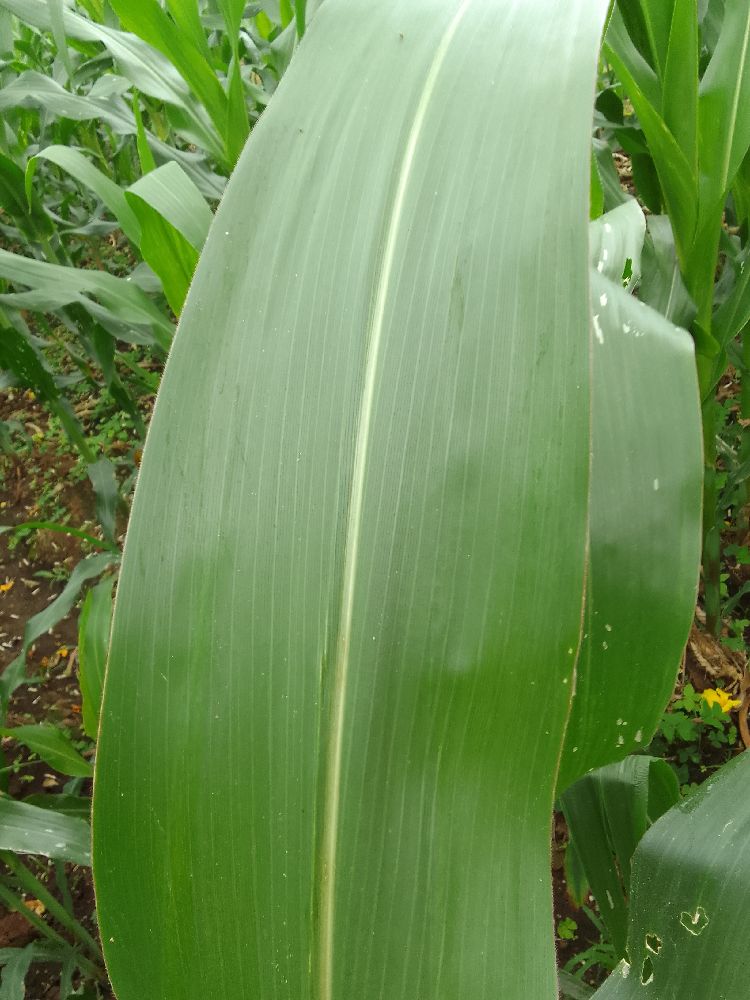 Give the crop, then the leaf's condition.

maize, healthy
